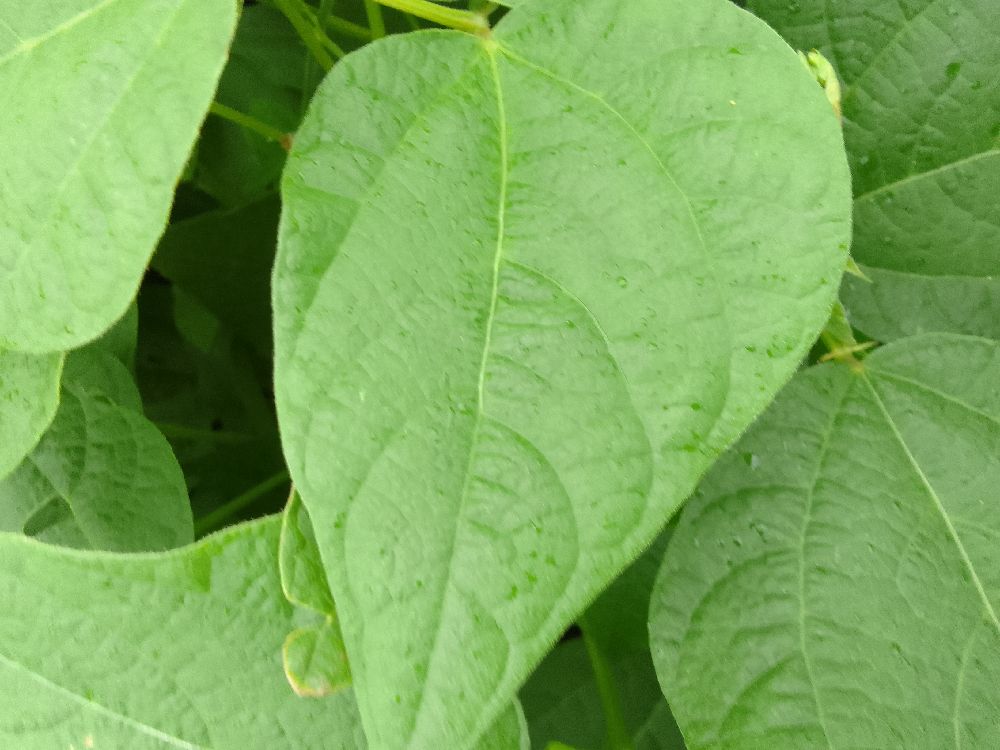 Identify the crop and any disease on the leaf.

common bean, healthy
